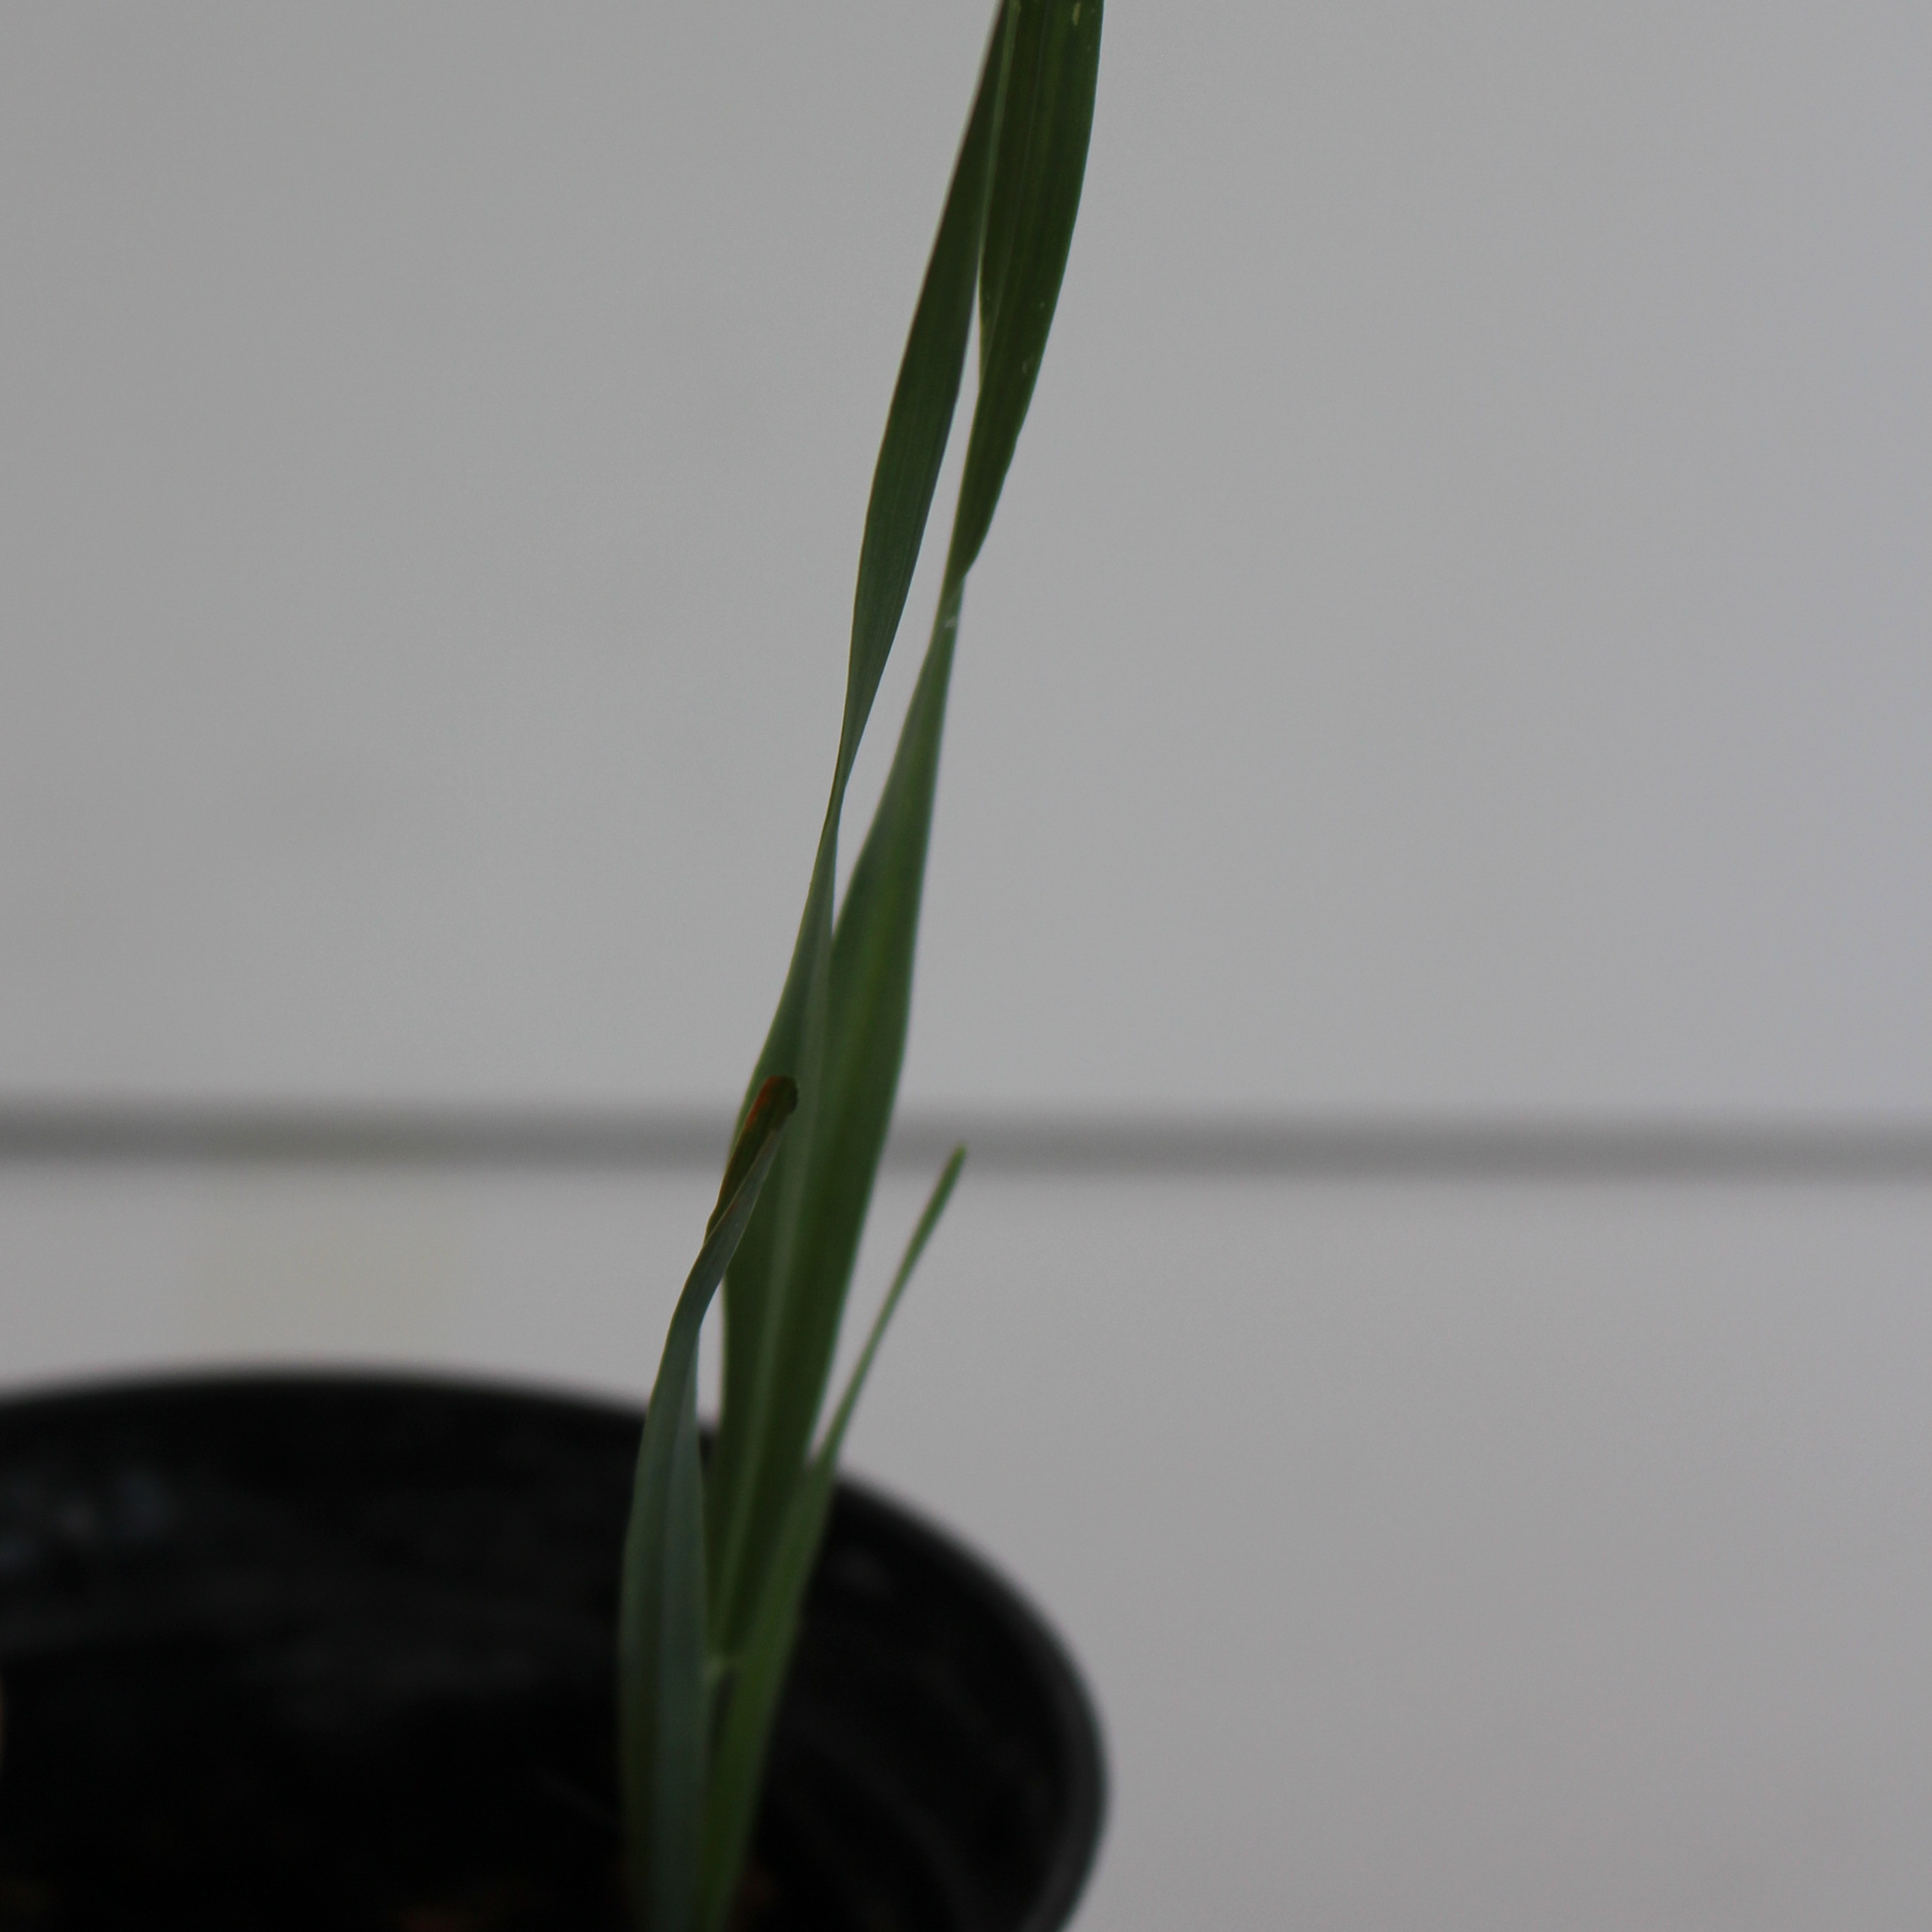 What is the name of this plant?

Avena sterilis
